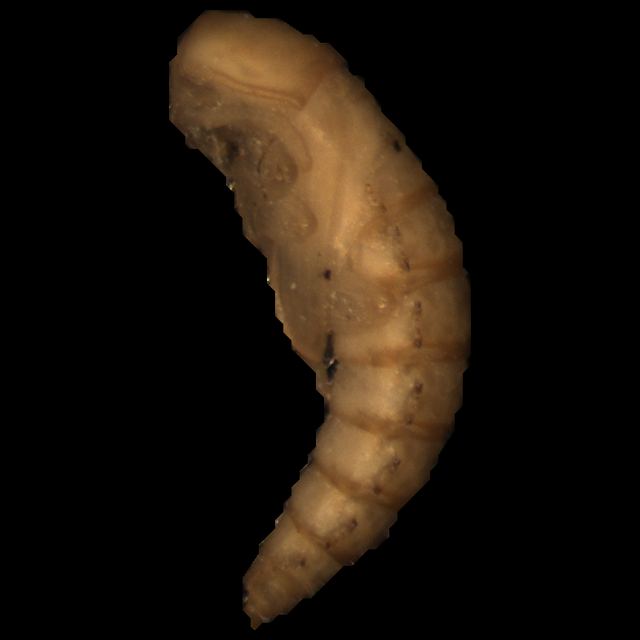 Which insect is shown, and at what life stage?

mealworm pupa
